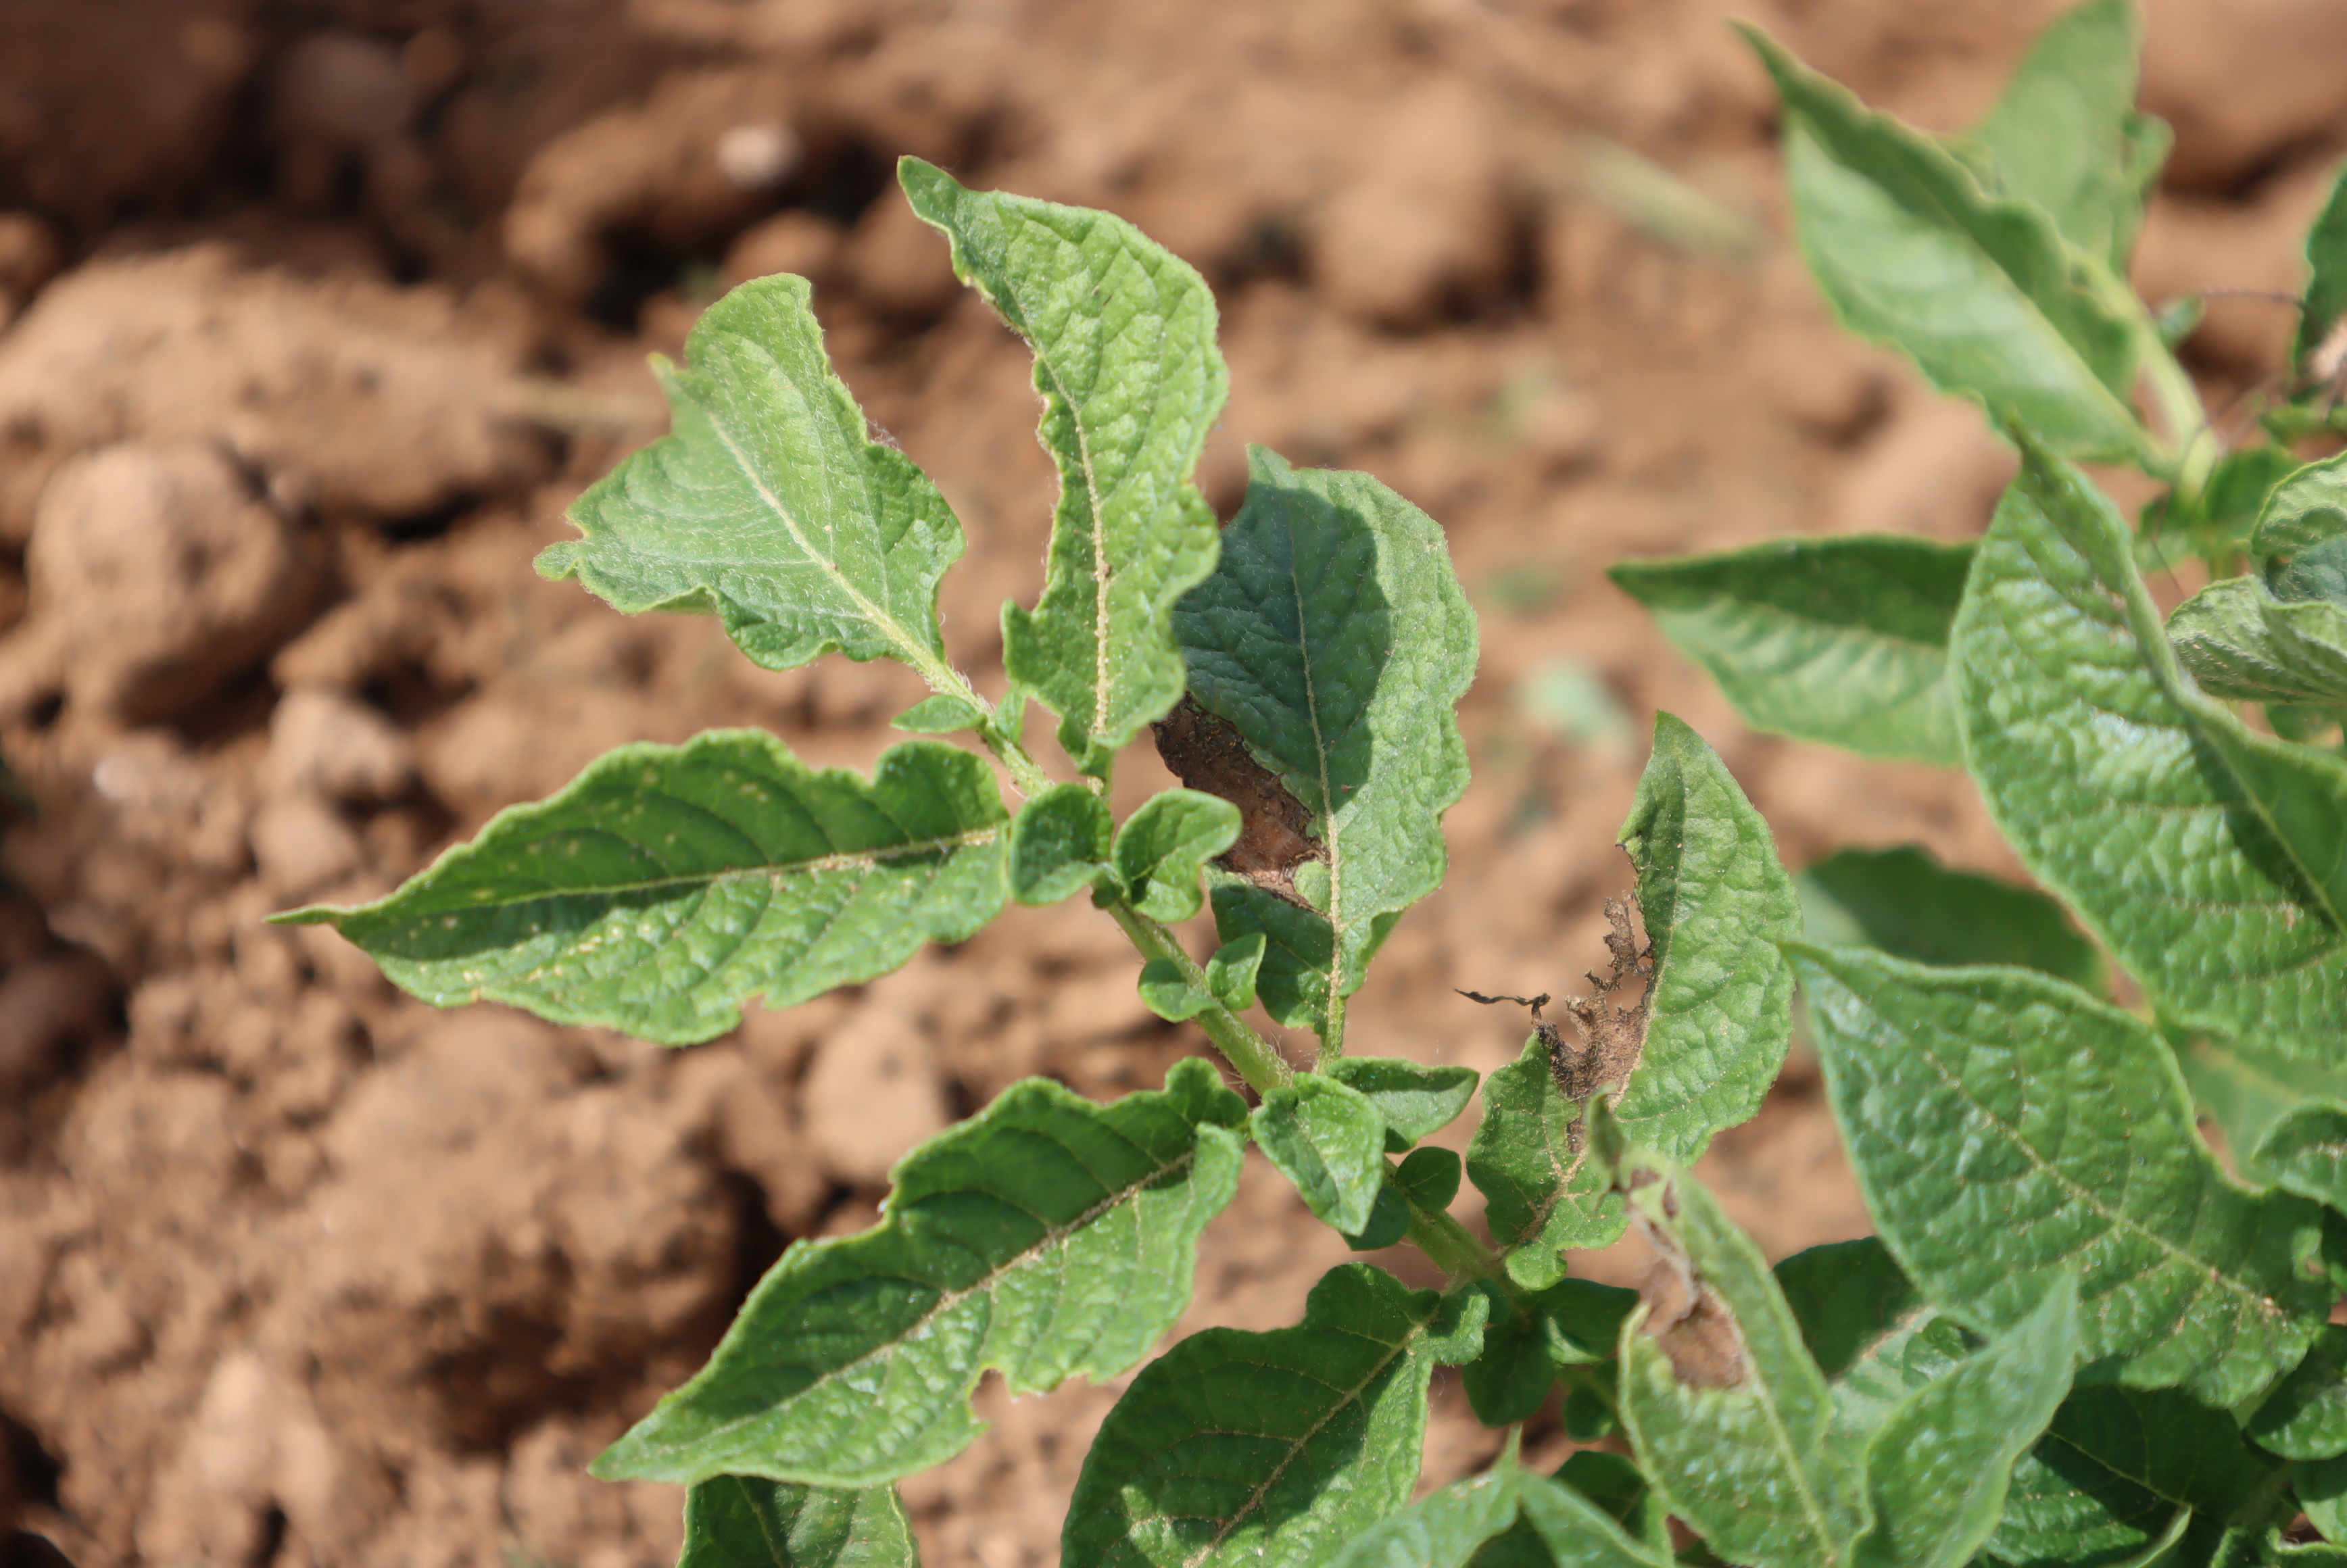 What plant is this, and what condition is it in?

potato, phytophagous
